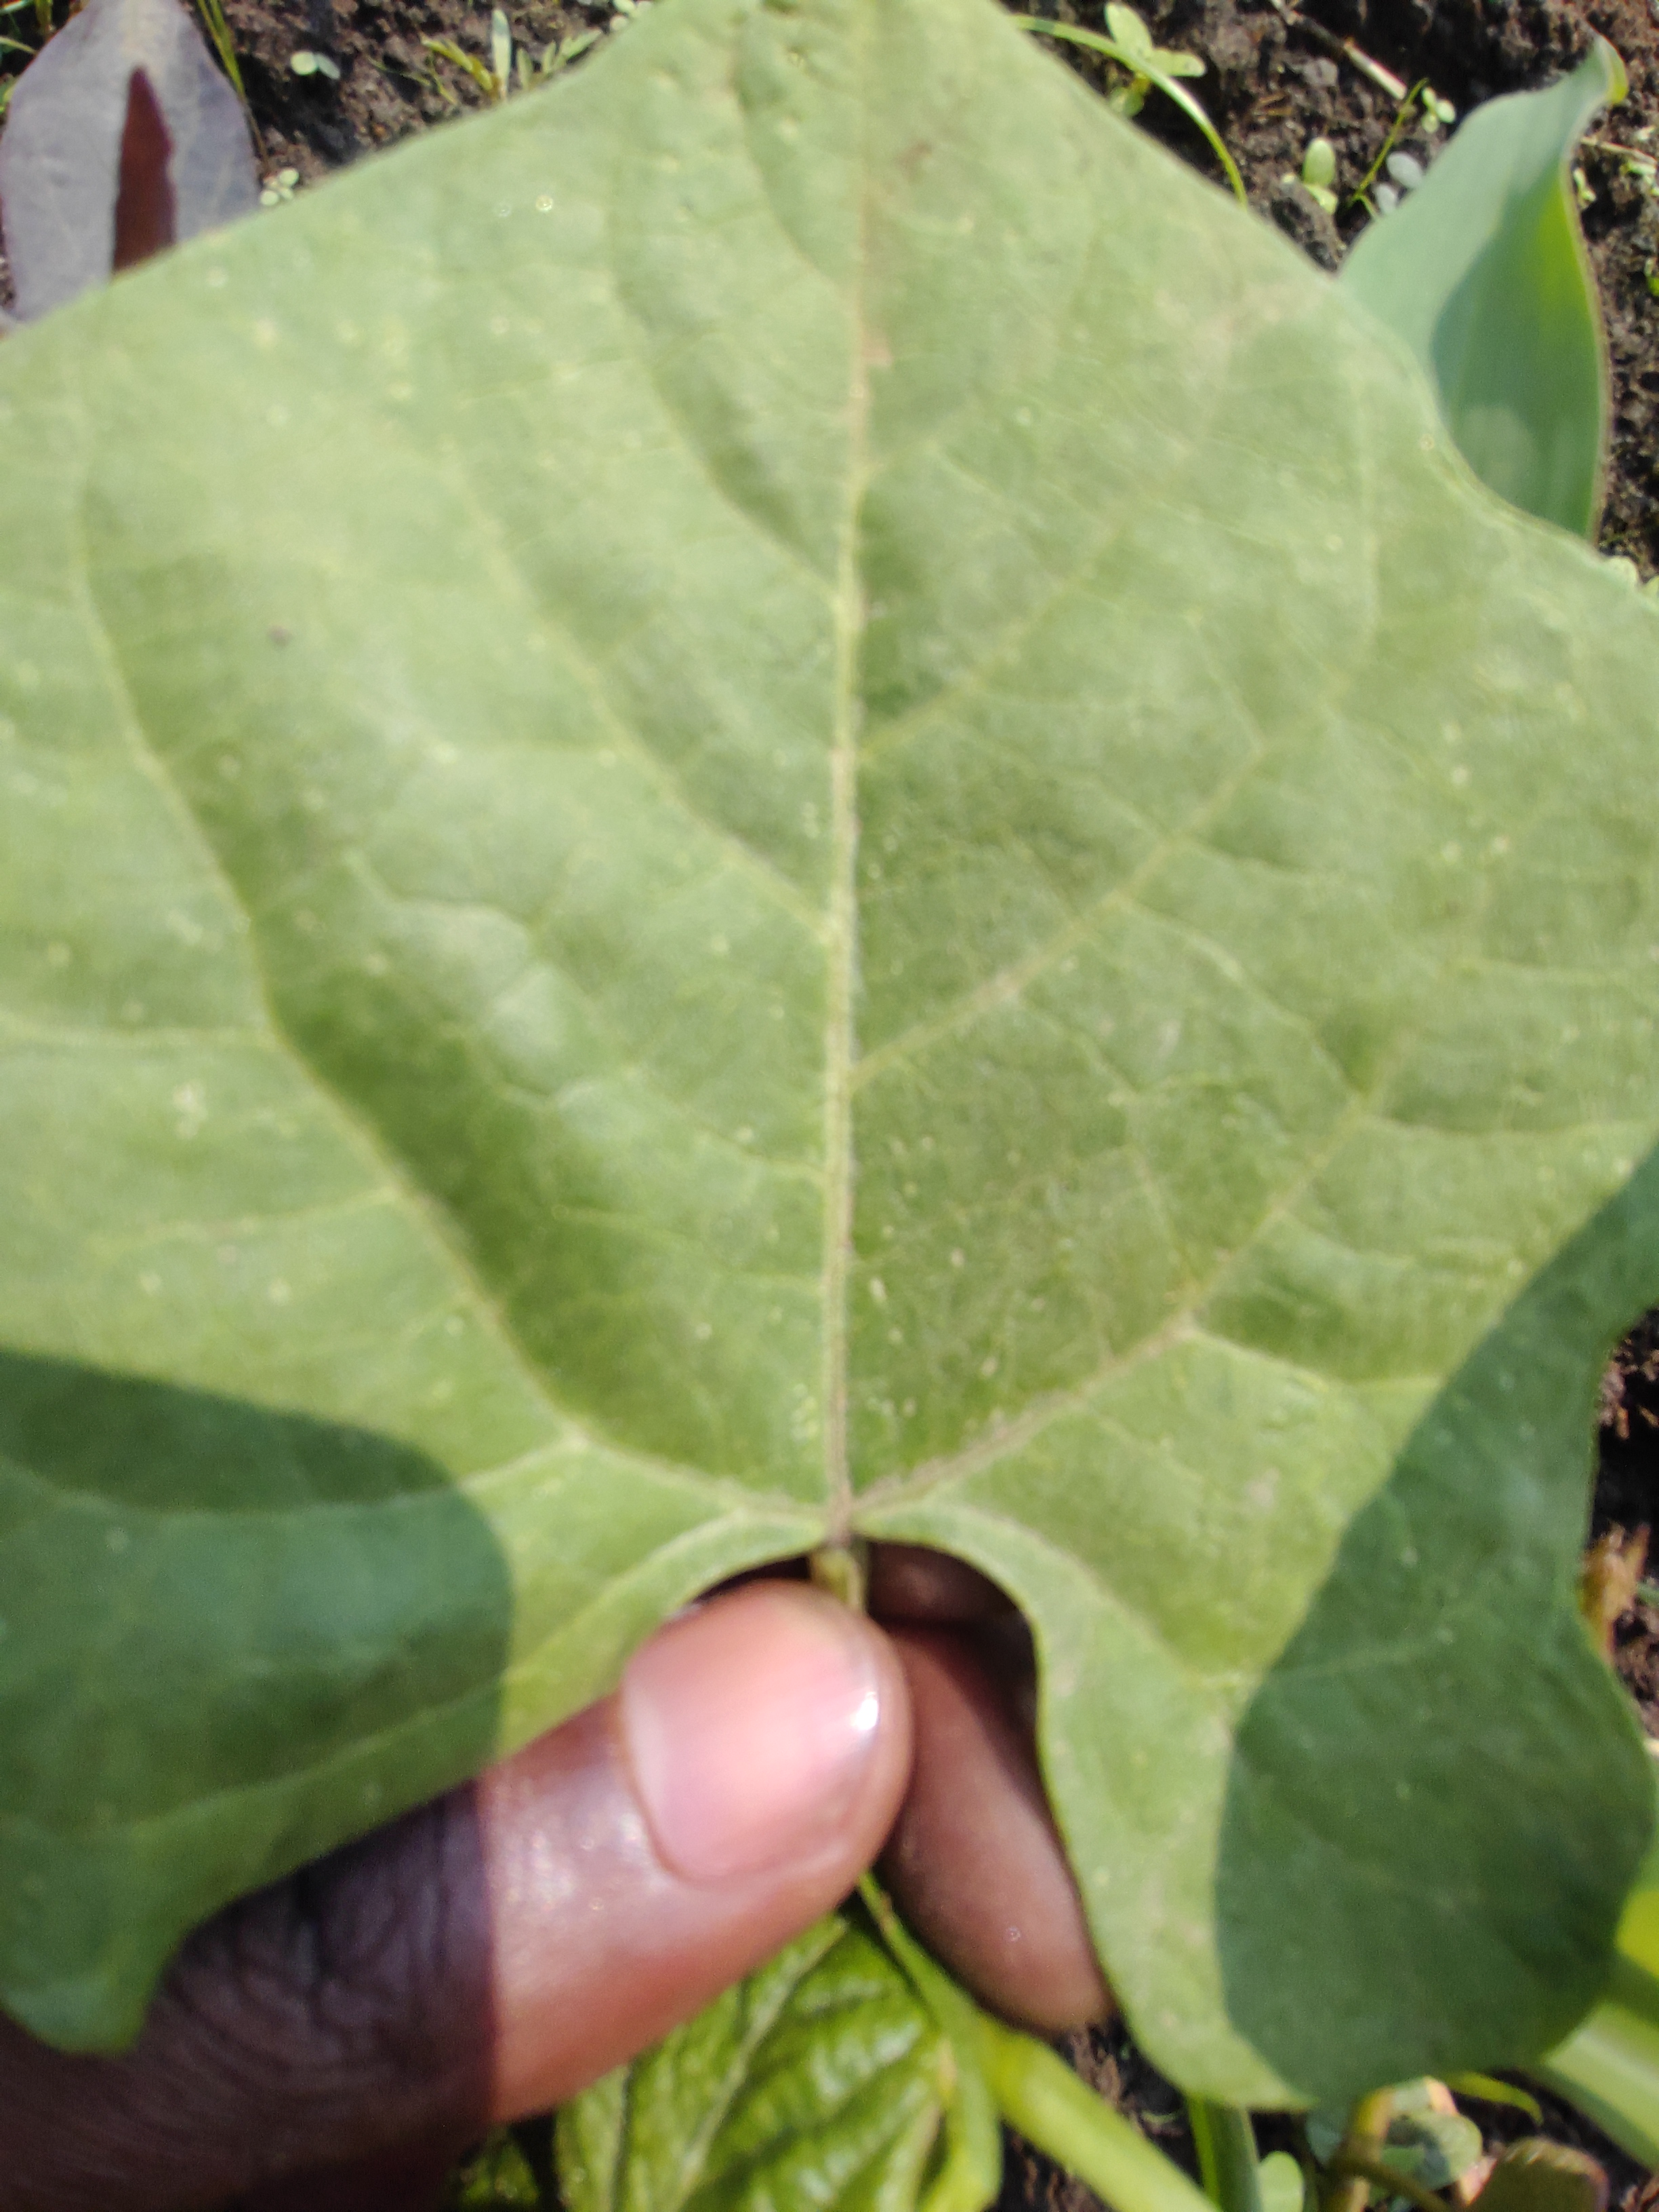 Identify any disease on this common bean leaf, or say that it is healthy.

healthy
